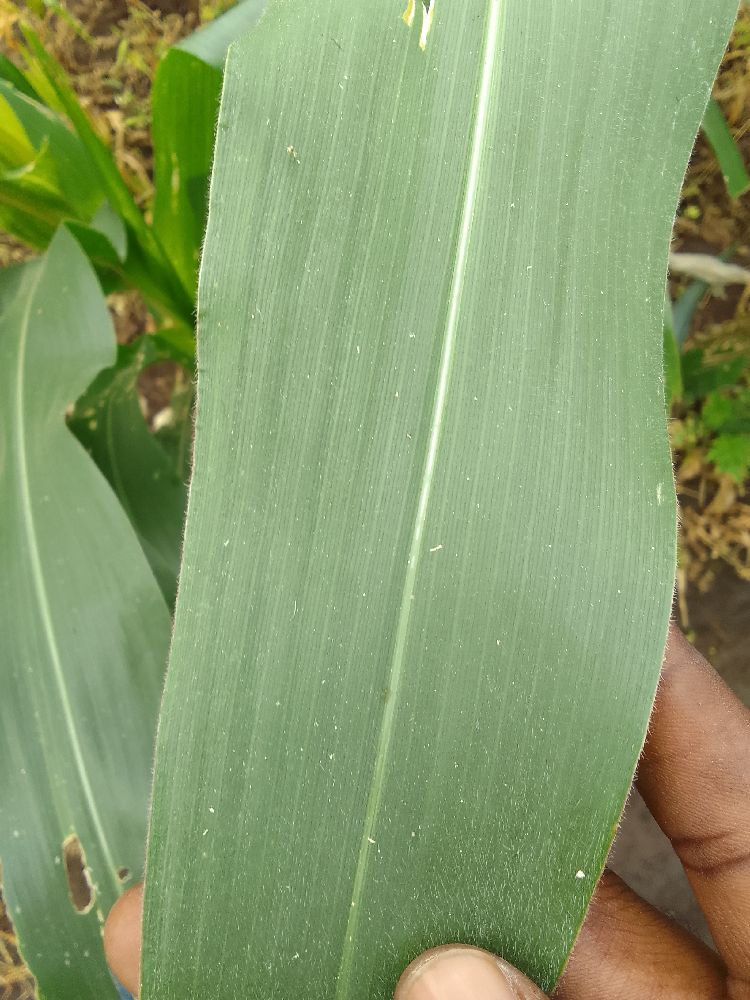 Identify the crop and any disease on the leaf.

maize, healthy
